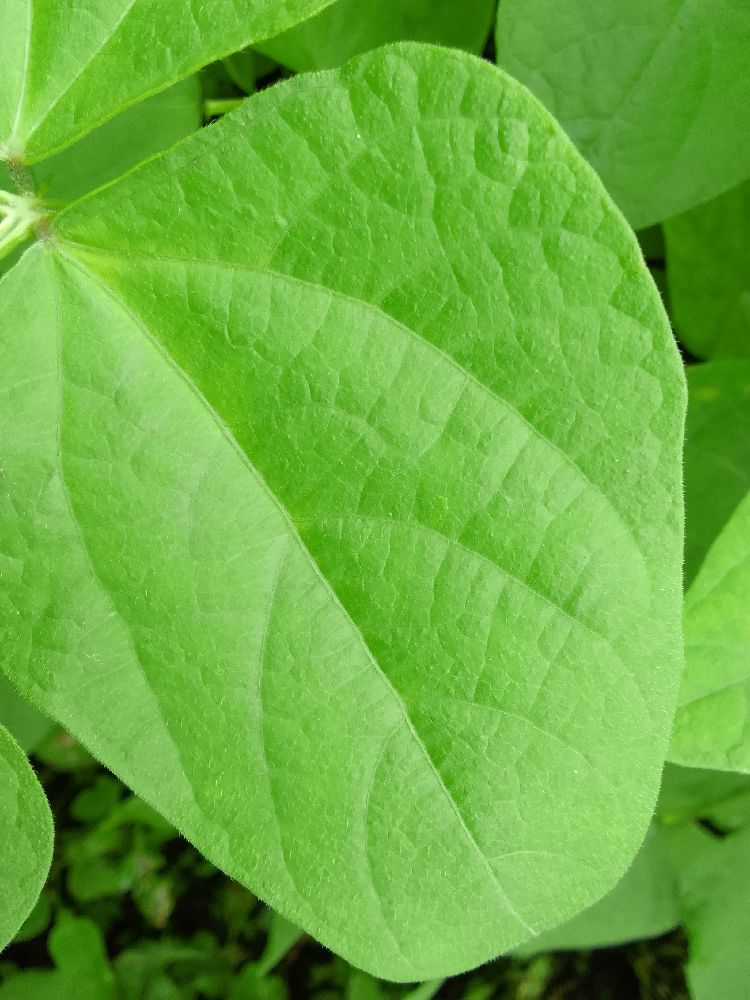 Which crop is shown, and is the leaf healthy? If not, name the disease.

common bean, healthy
